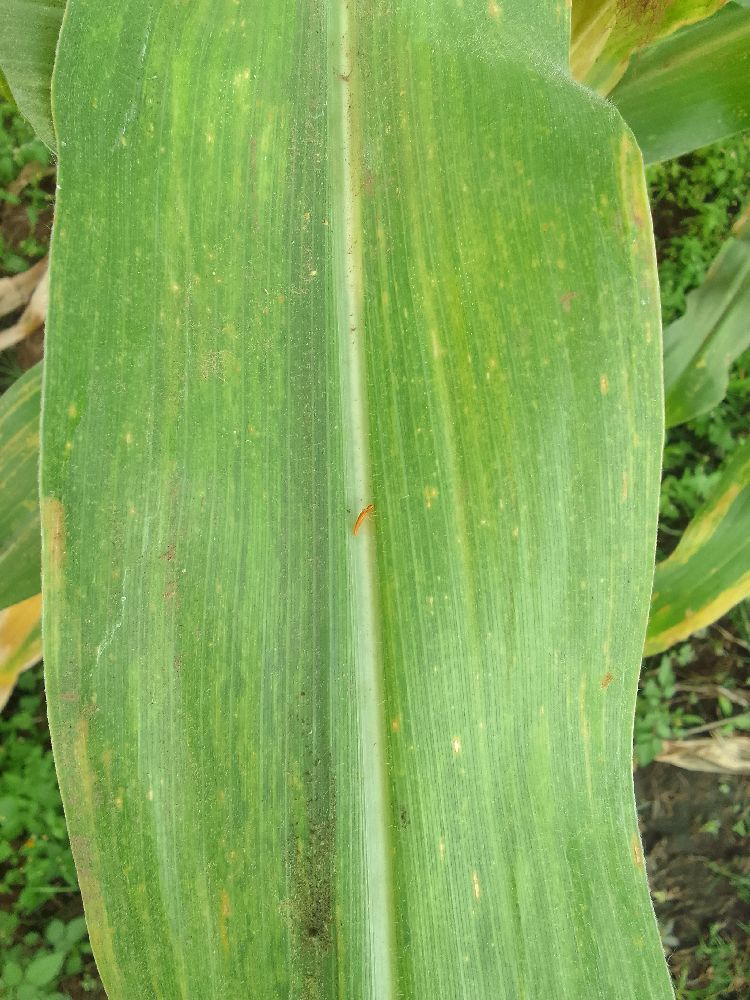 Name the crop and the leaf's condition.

maize, maize lethal necrosis
